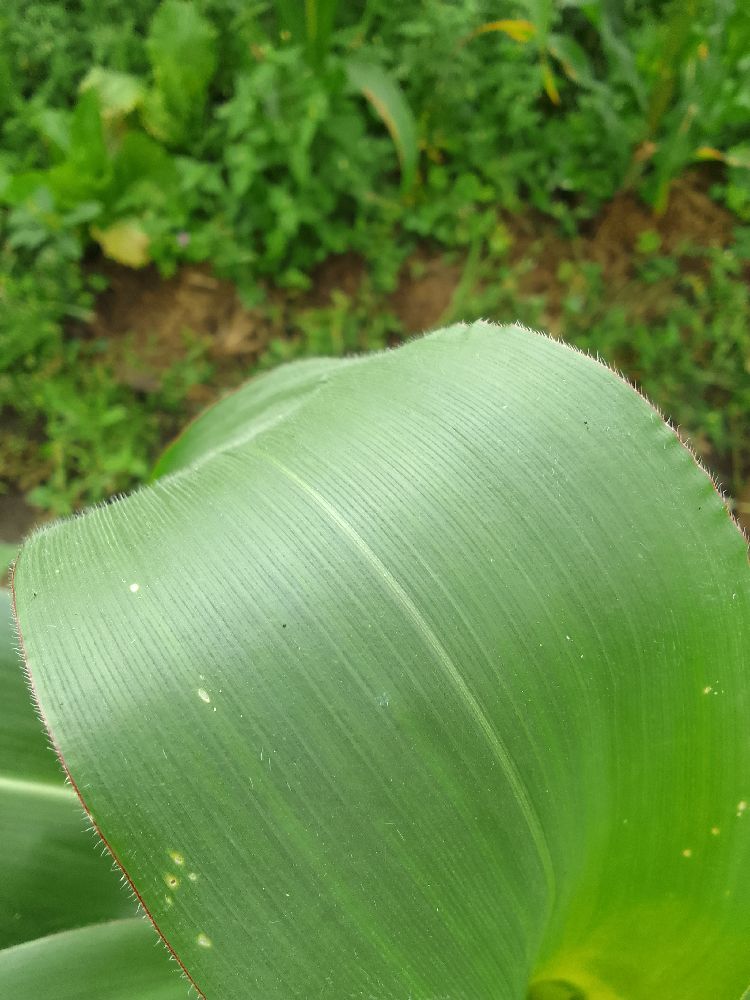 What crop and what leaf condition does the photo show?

maize, healthy
